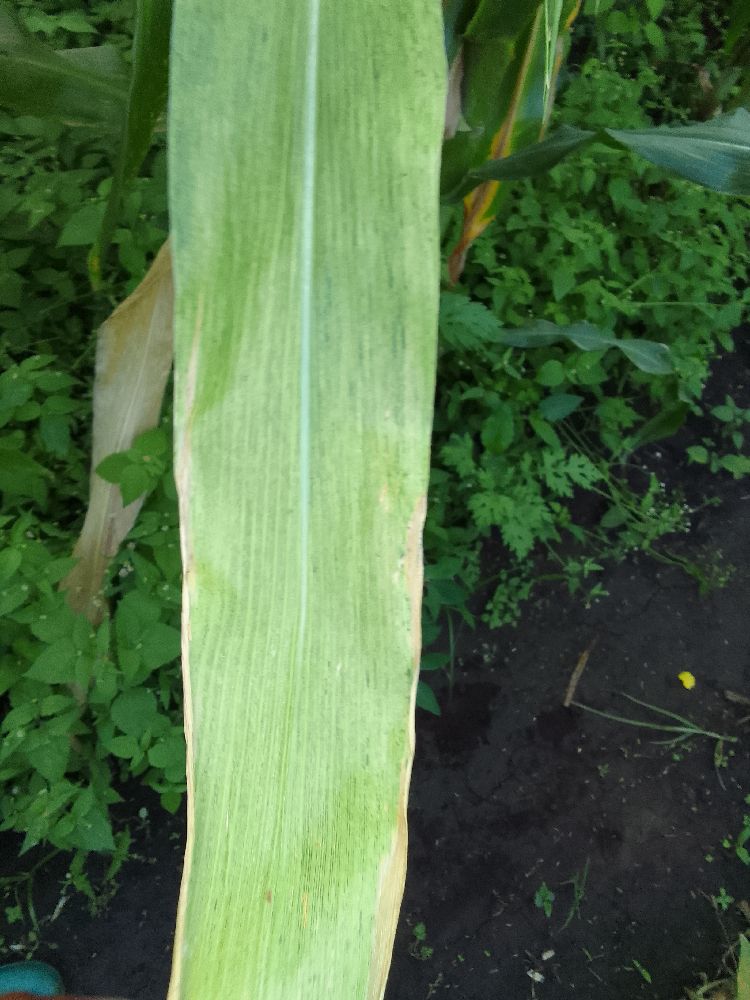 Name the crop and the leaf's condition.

maize, maize lethal necrosis
